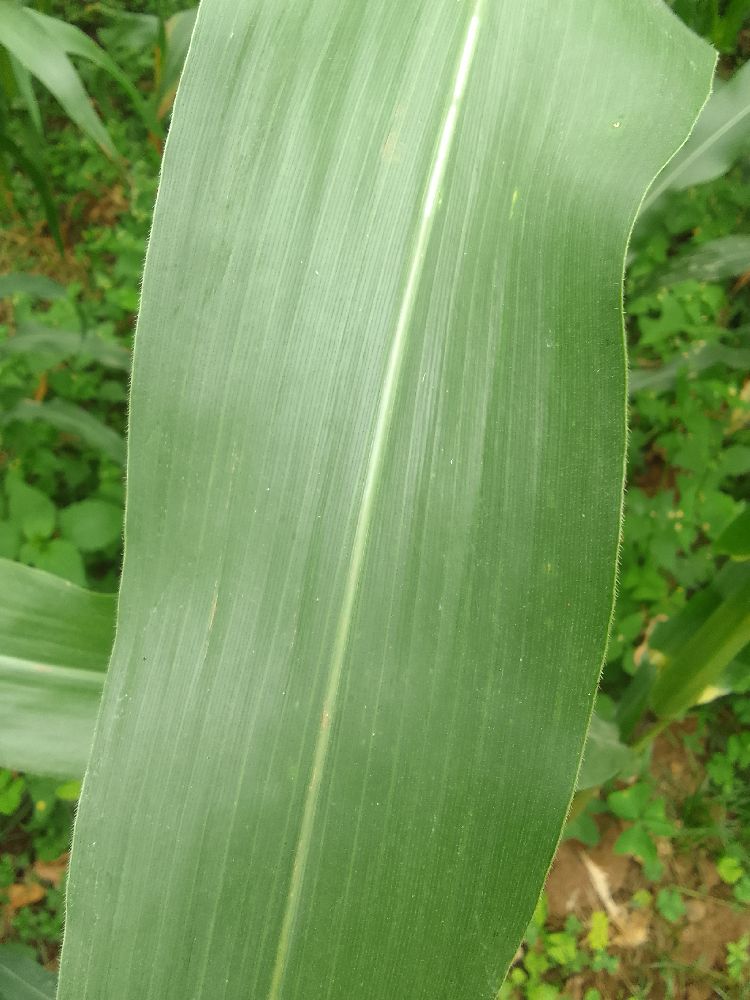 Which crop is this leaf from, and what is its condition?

maize, healthy
